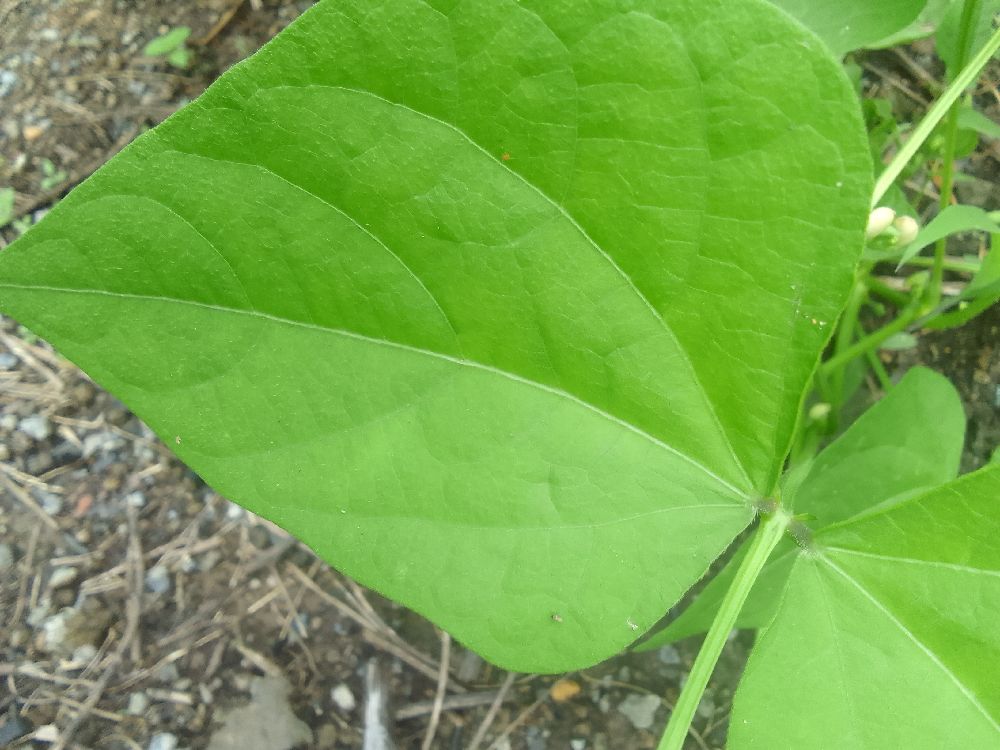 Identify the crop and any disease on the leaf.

common bean, healthy
